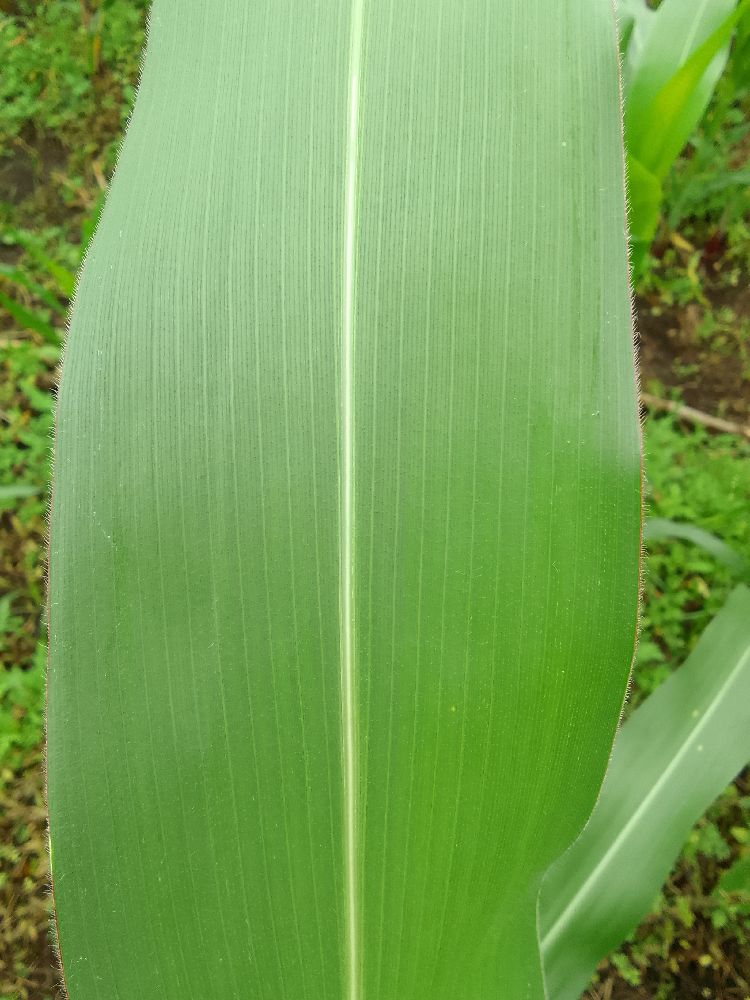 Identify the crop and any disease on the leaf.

maize, healthy
